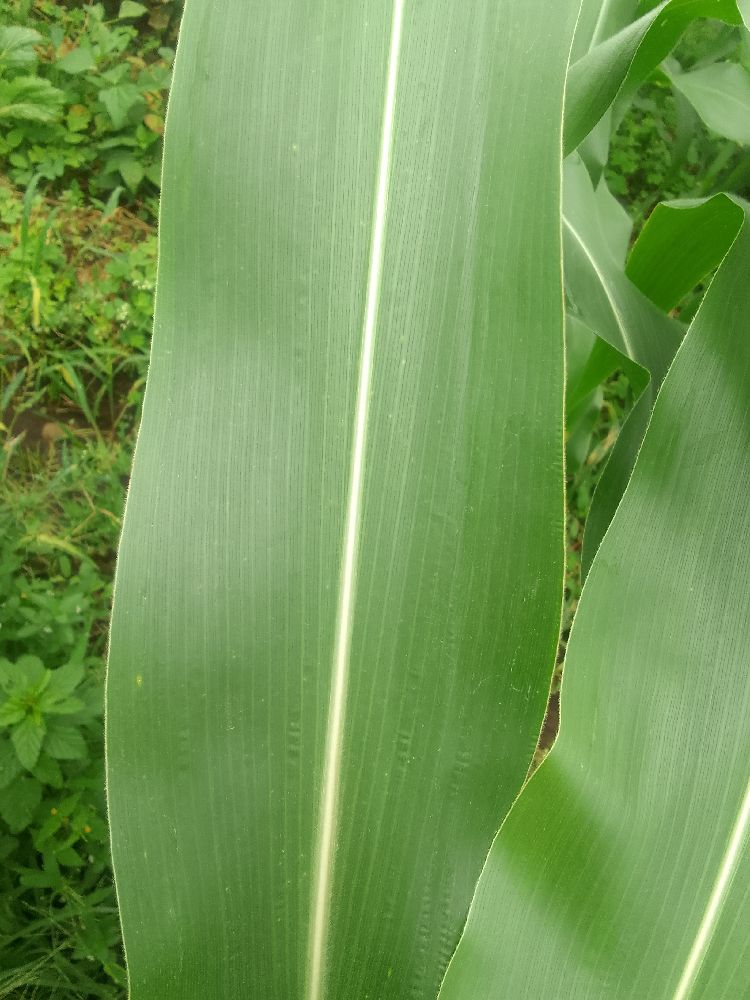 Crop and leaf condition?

maize, healthy
